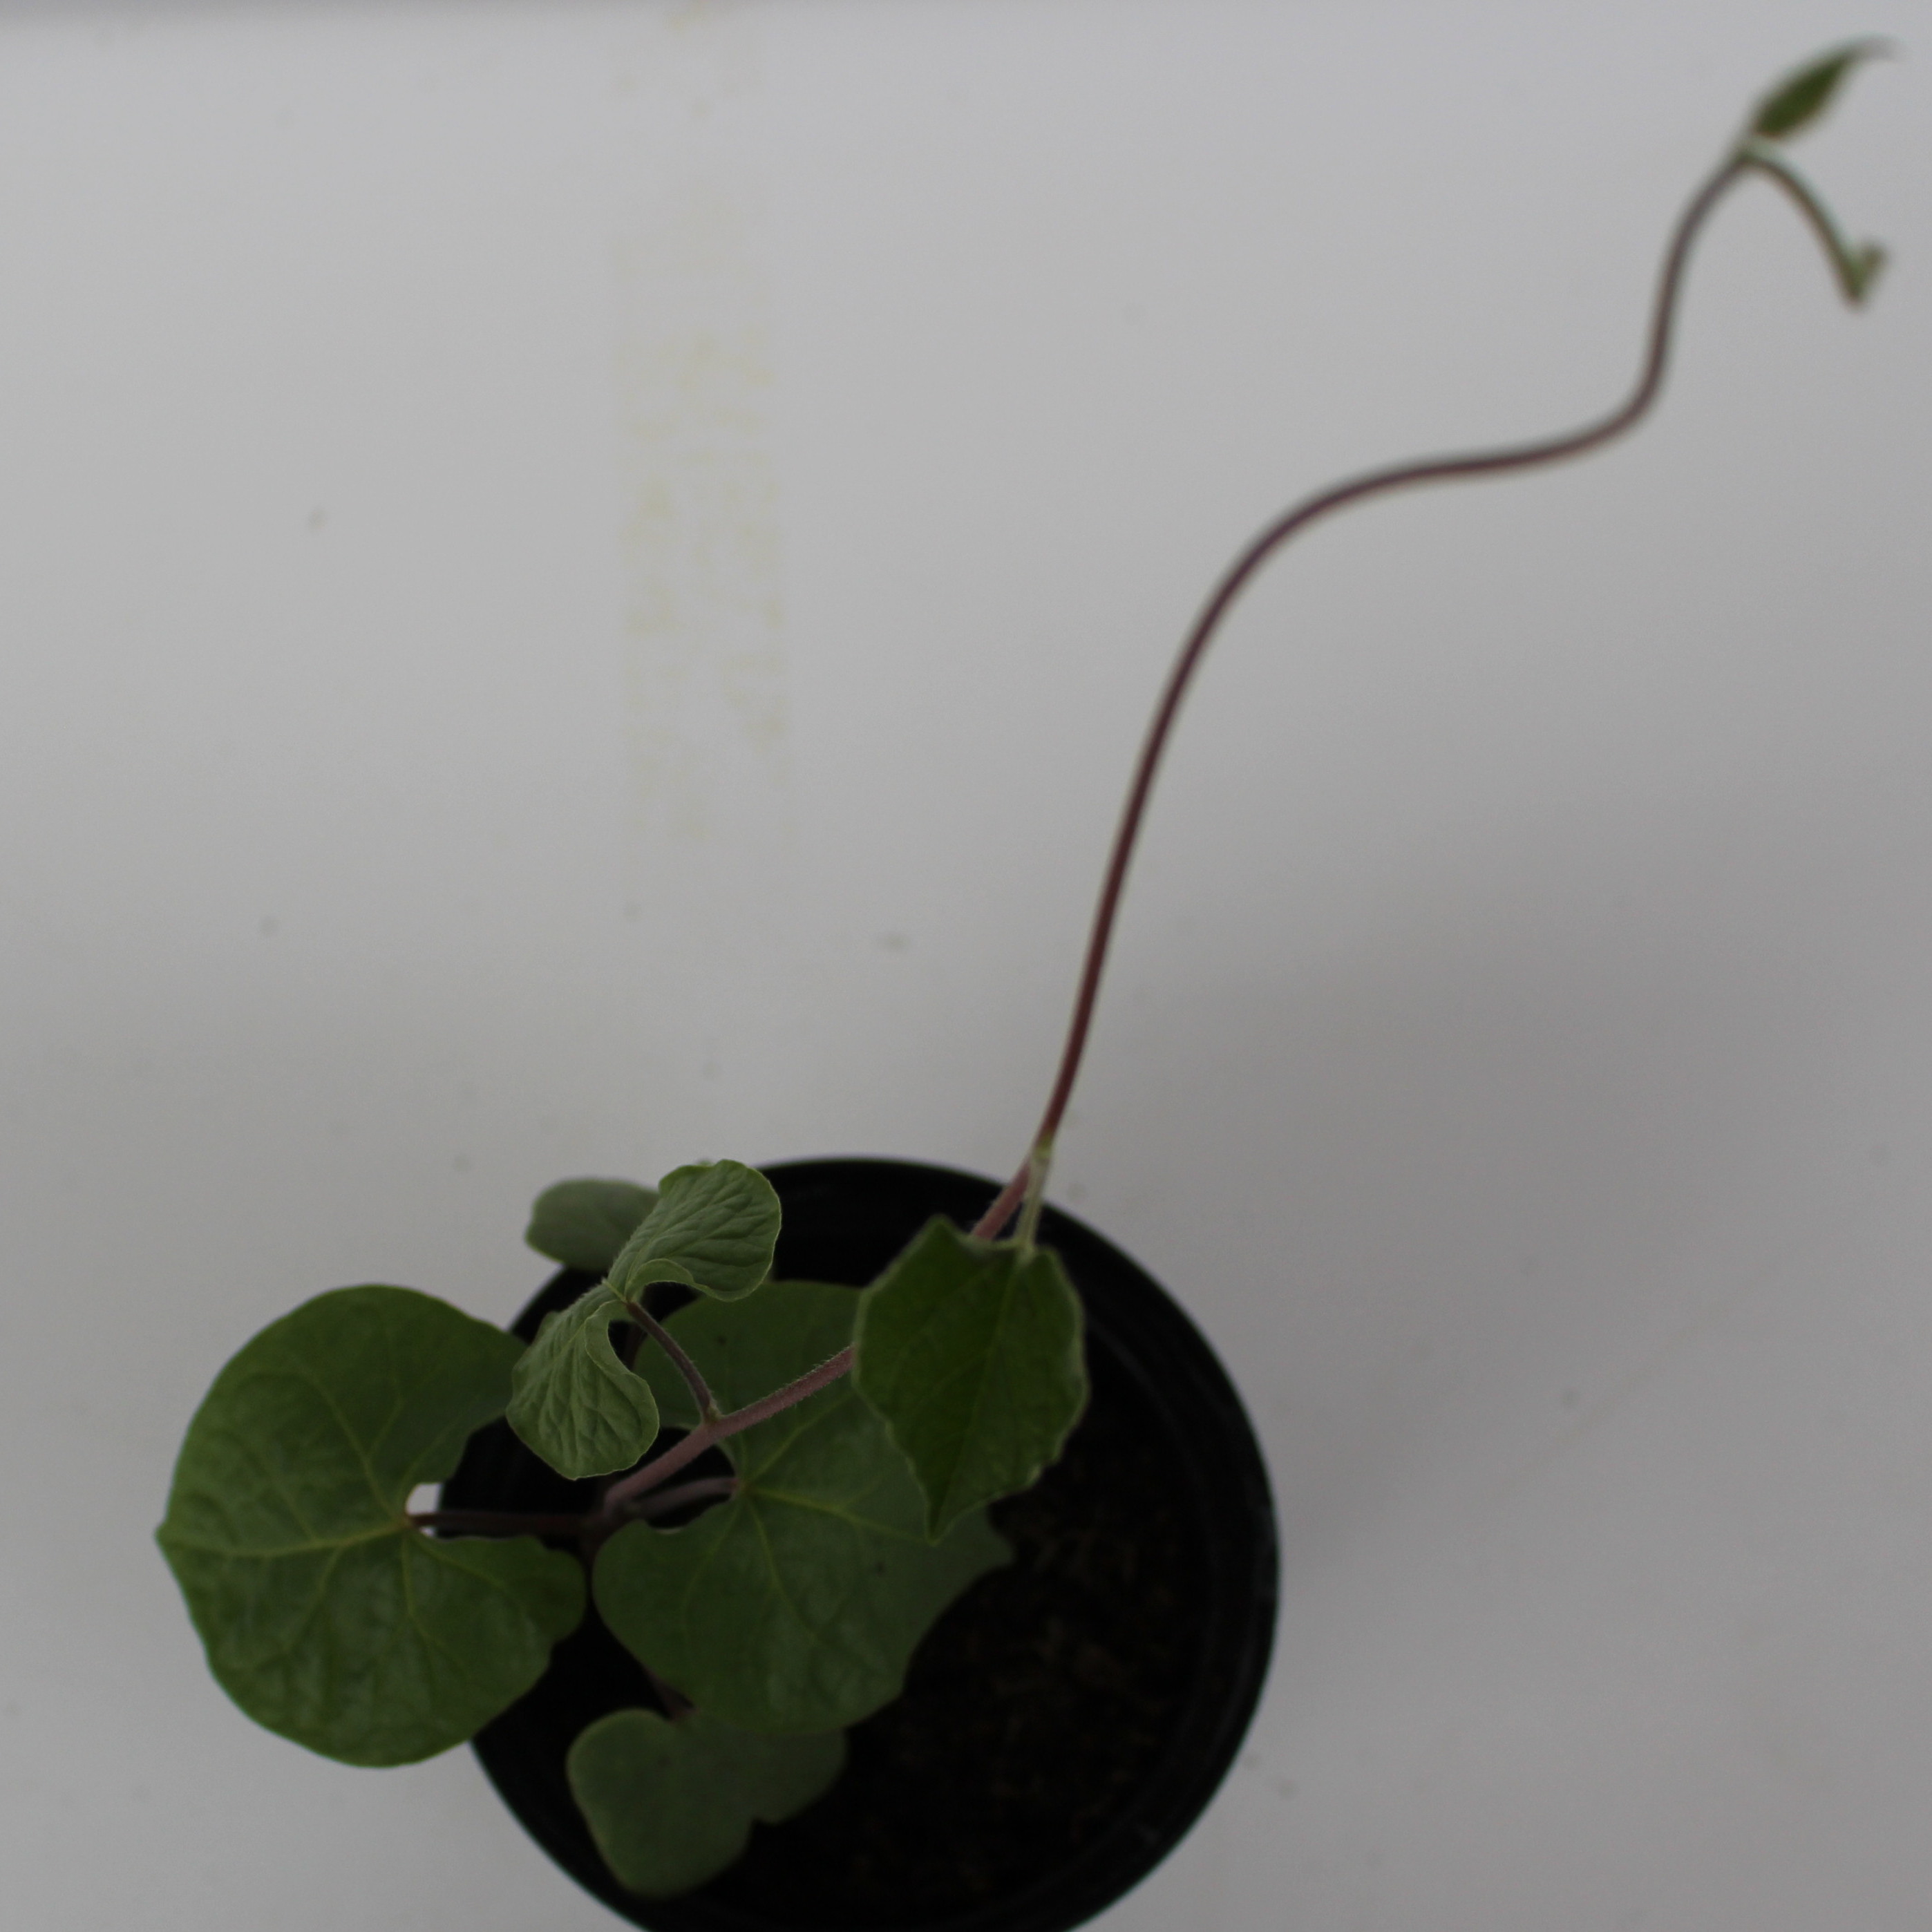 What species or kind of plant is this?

Convolvulus arvensis
